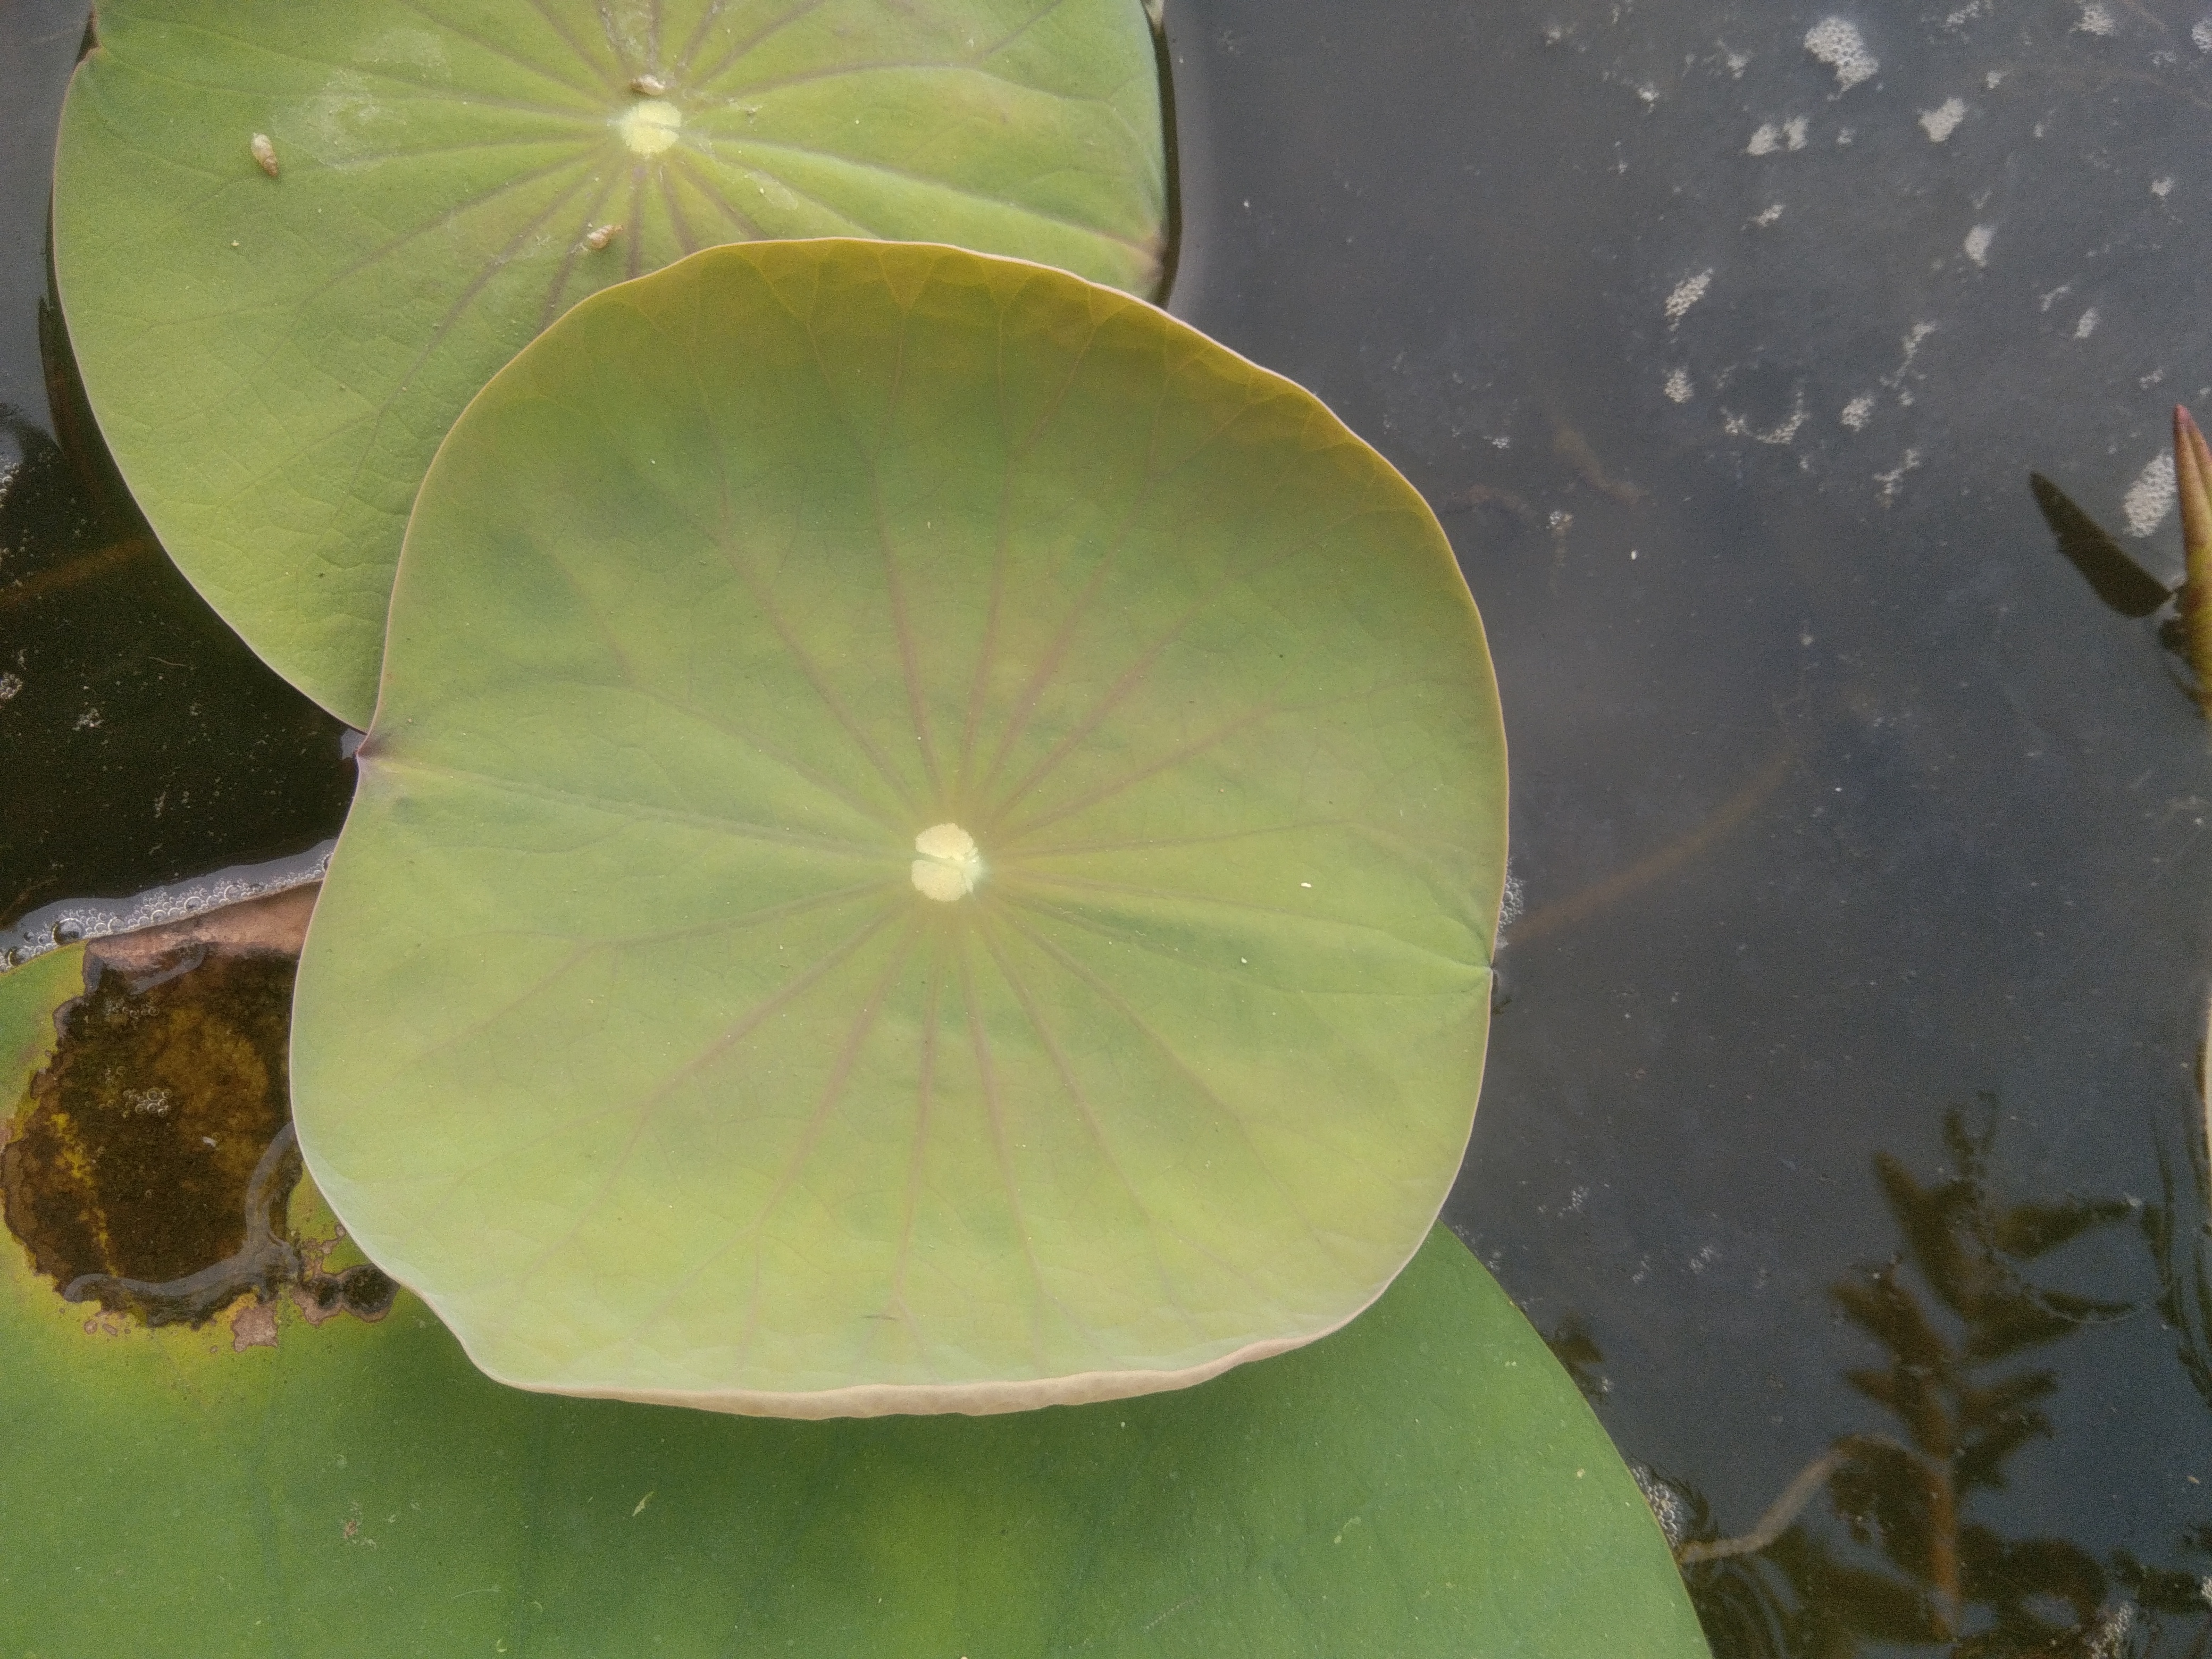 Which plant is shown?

lotus
